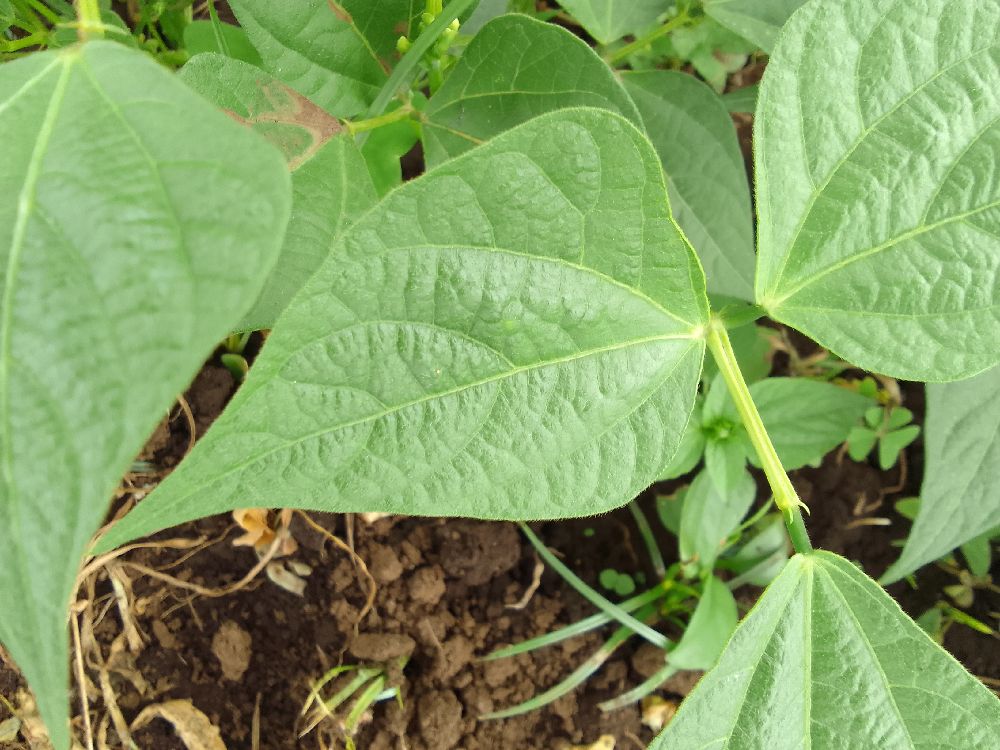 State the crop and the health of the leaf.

common bean, healthy
